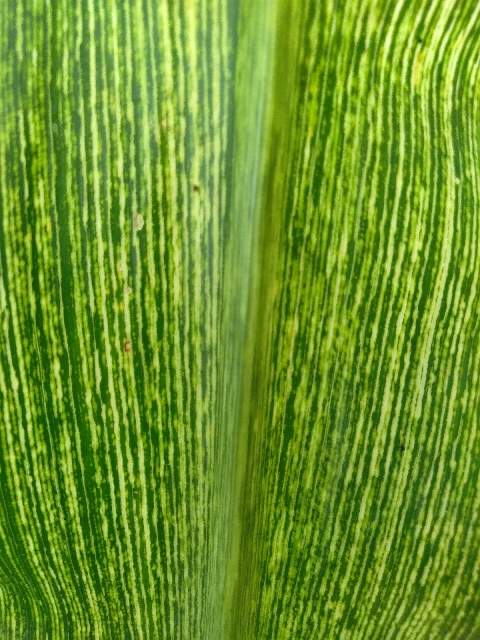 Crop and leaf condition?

maize, maize streak virus
